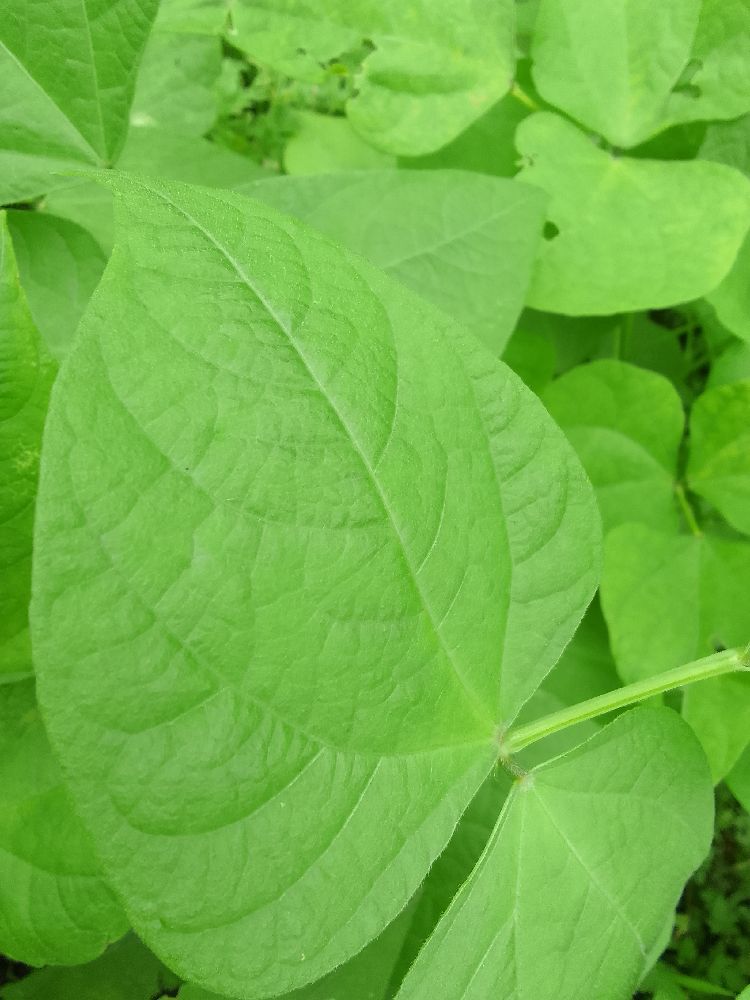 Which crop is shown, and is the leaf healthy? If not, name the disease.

common bean, healthy
